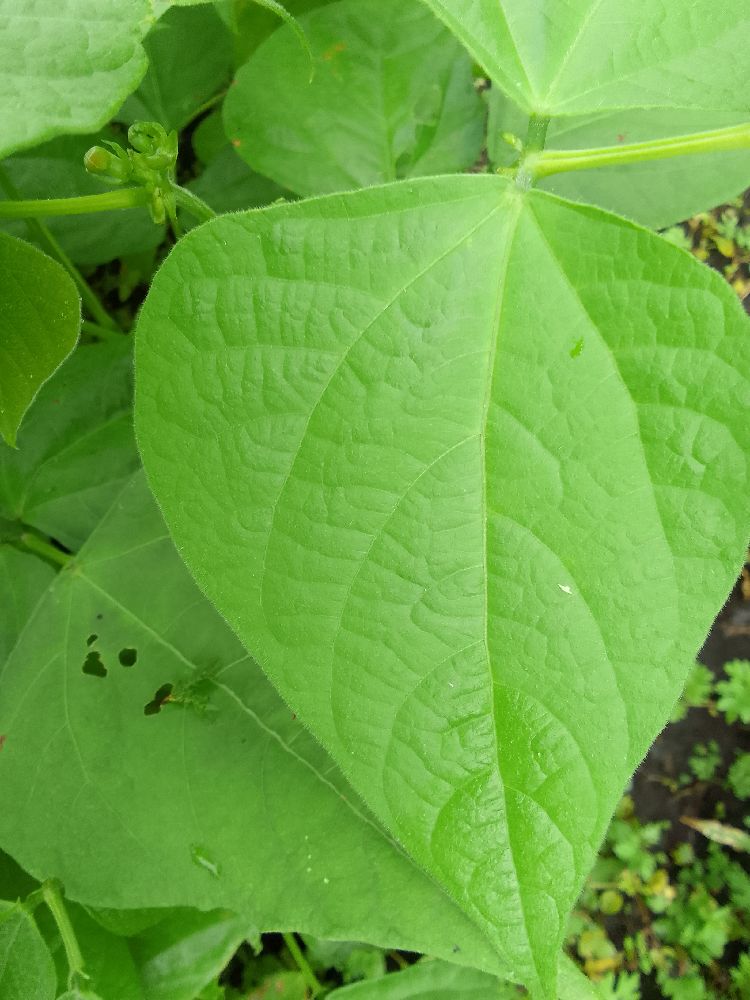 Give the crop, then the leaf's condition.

common bean, healthy
